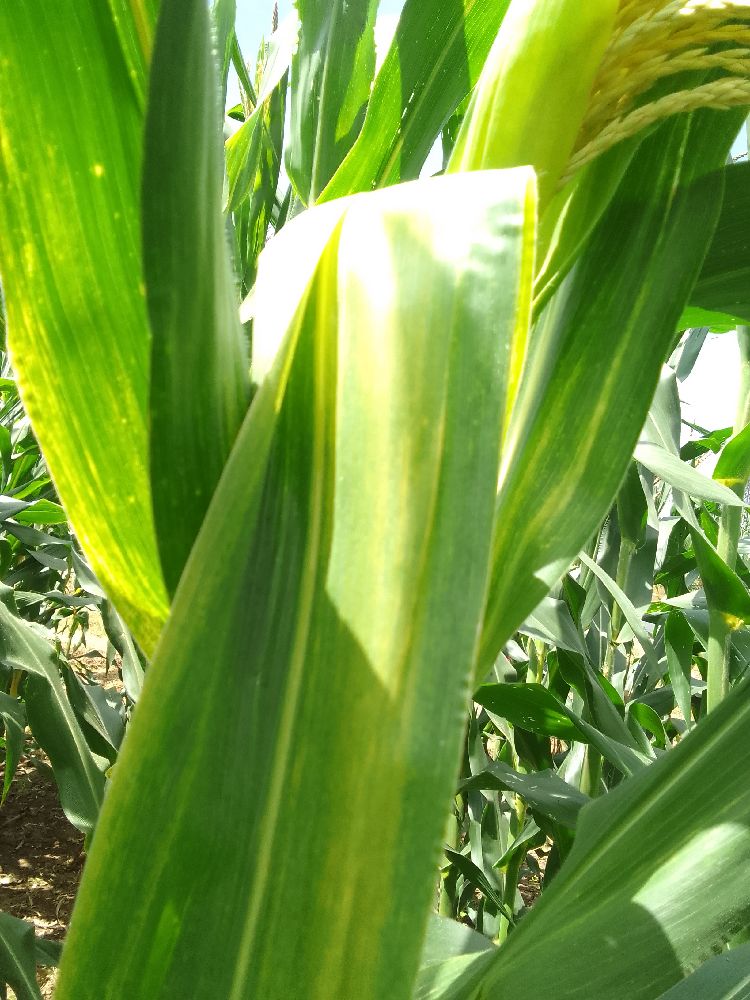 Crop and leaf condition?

maize, maize lethal necrosis
